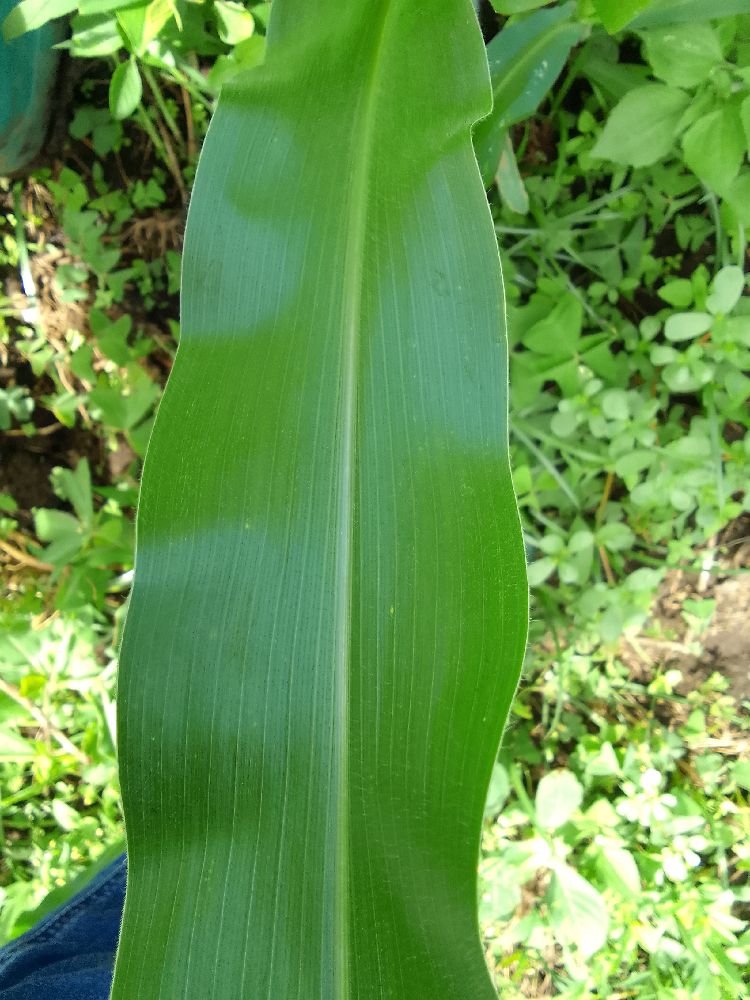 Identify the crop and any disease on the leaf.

maize, healthy
